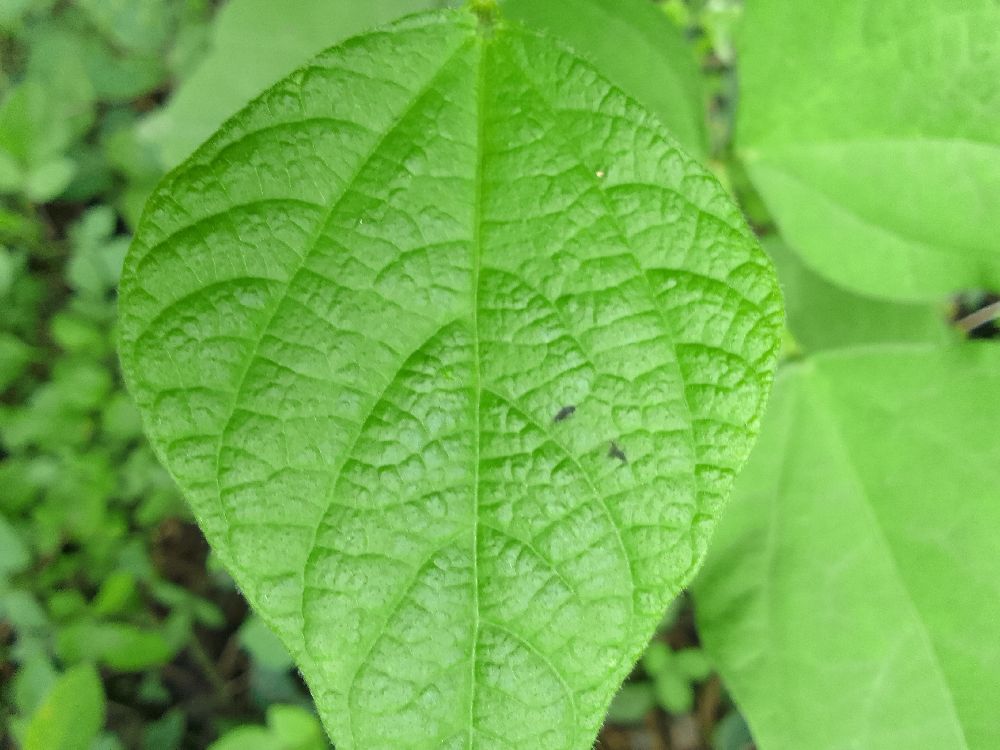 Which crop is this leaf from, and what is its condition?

common bean, healthy
